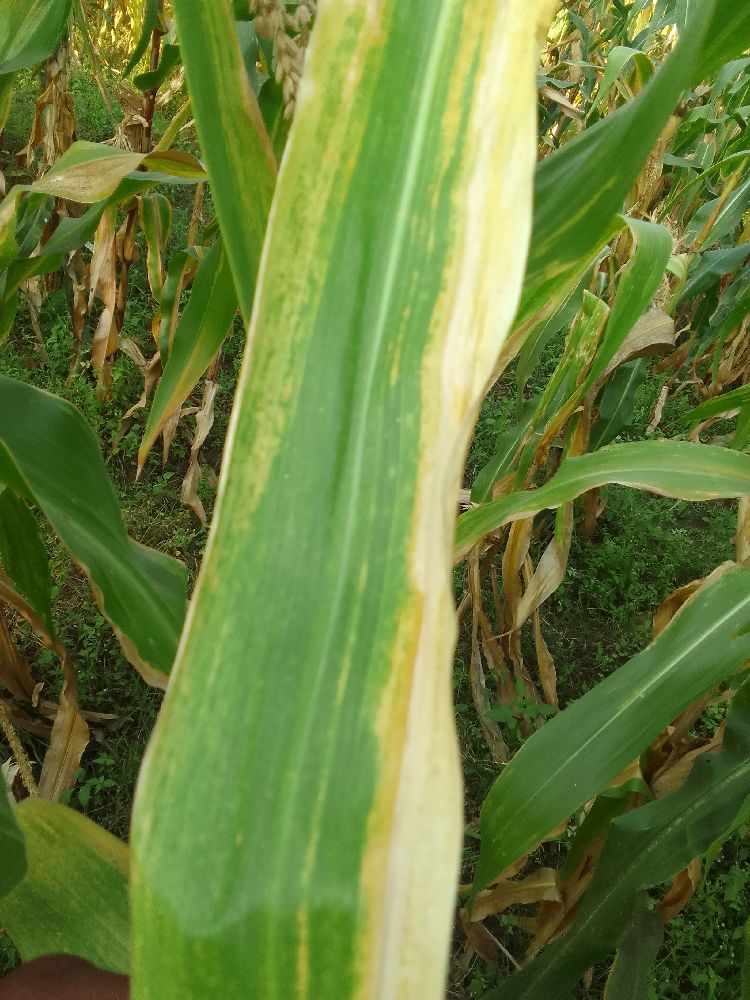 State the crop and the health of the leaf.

maize, maize lethal necrosis
